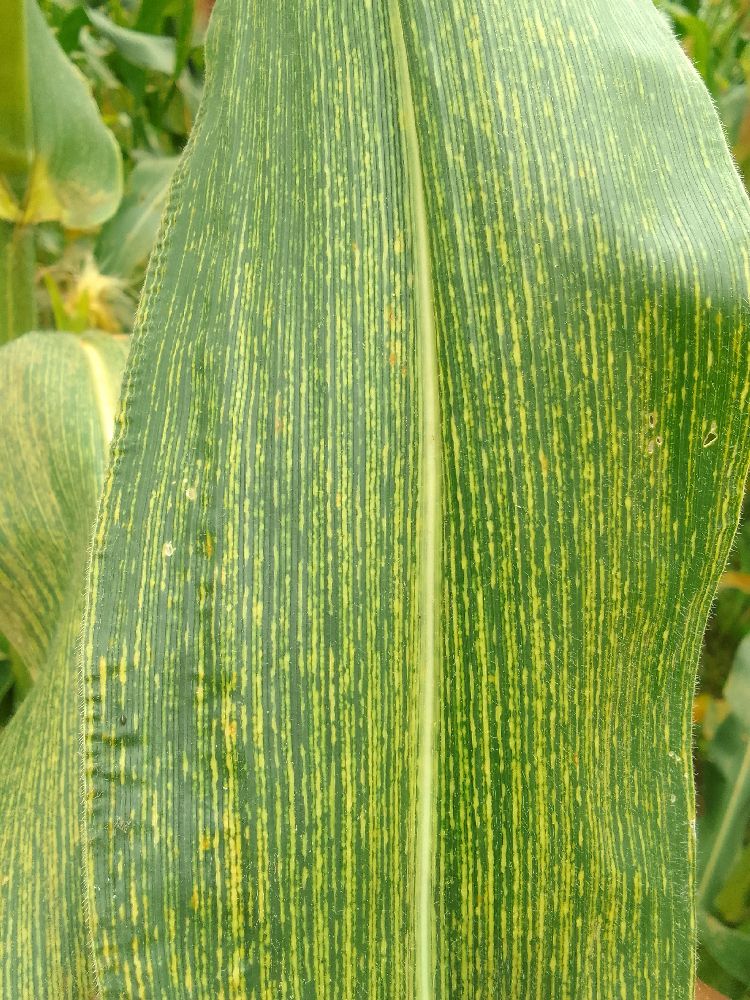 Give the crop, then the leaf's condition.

maize, maize streak virus
